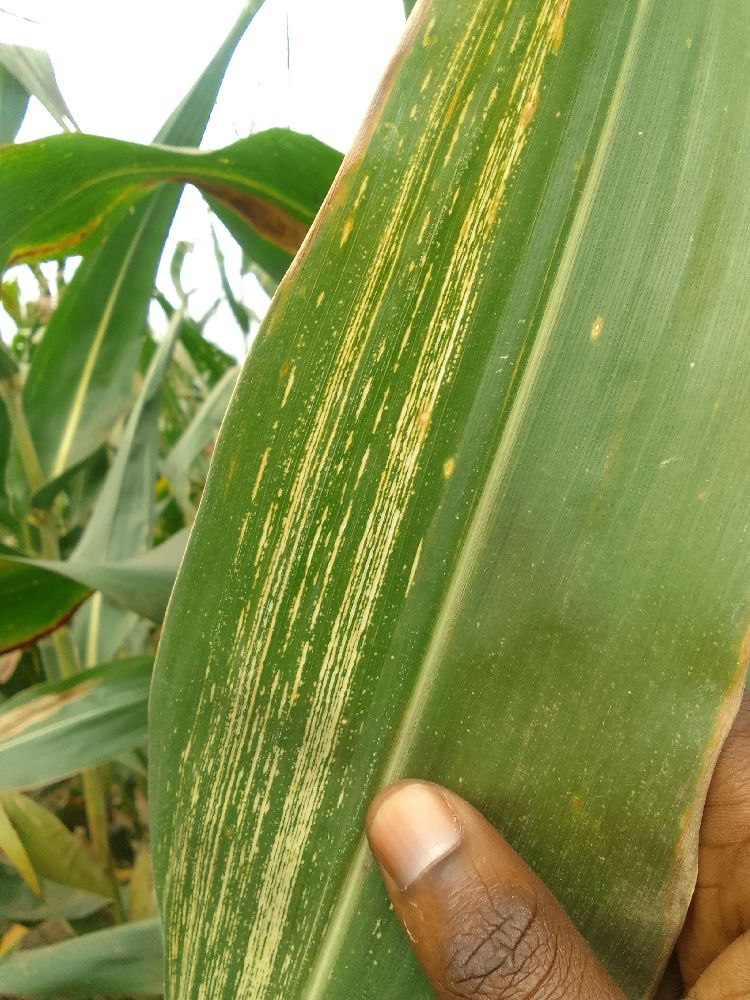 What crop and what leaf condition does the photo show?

maize, maize streak virus
